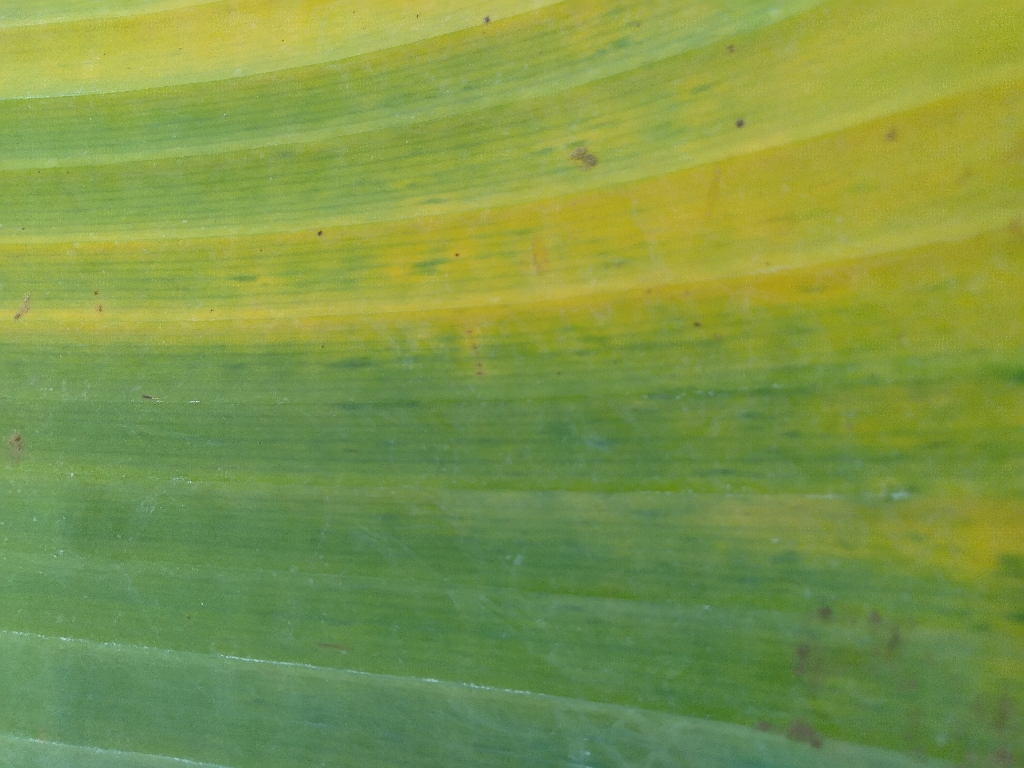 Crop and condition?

banana, fusarium wilt race 1
